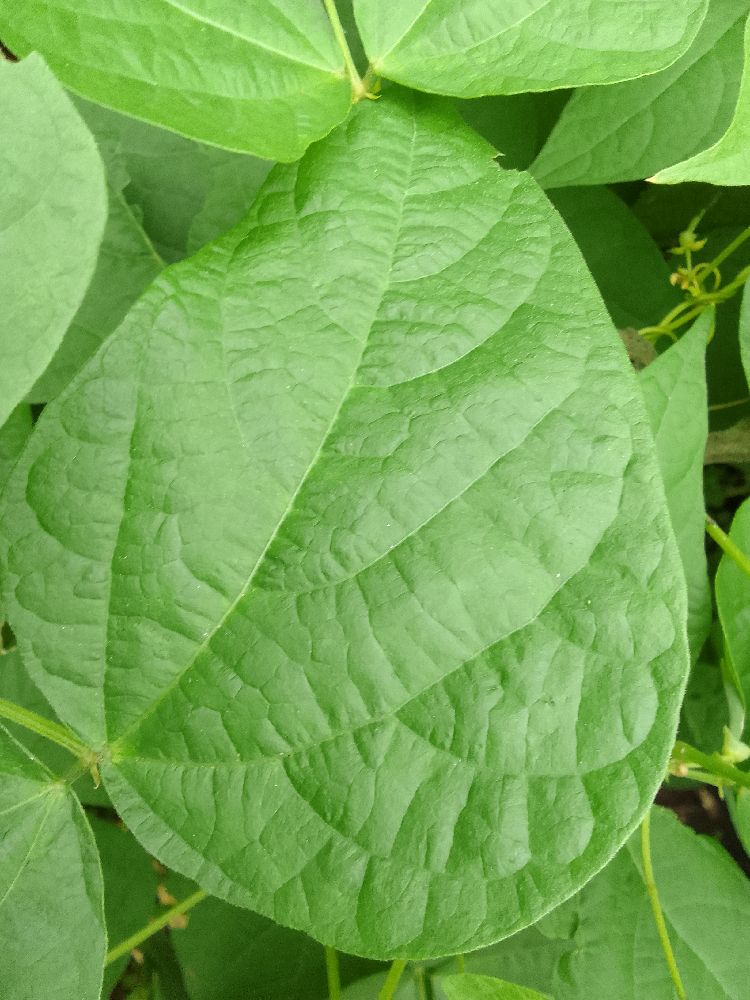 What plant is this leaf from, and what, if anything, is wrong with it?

common bean, healthy
